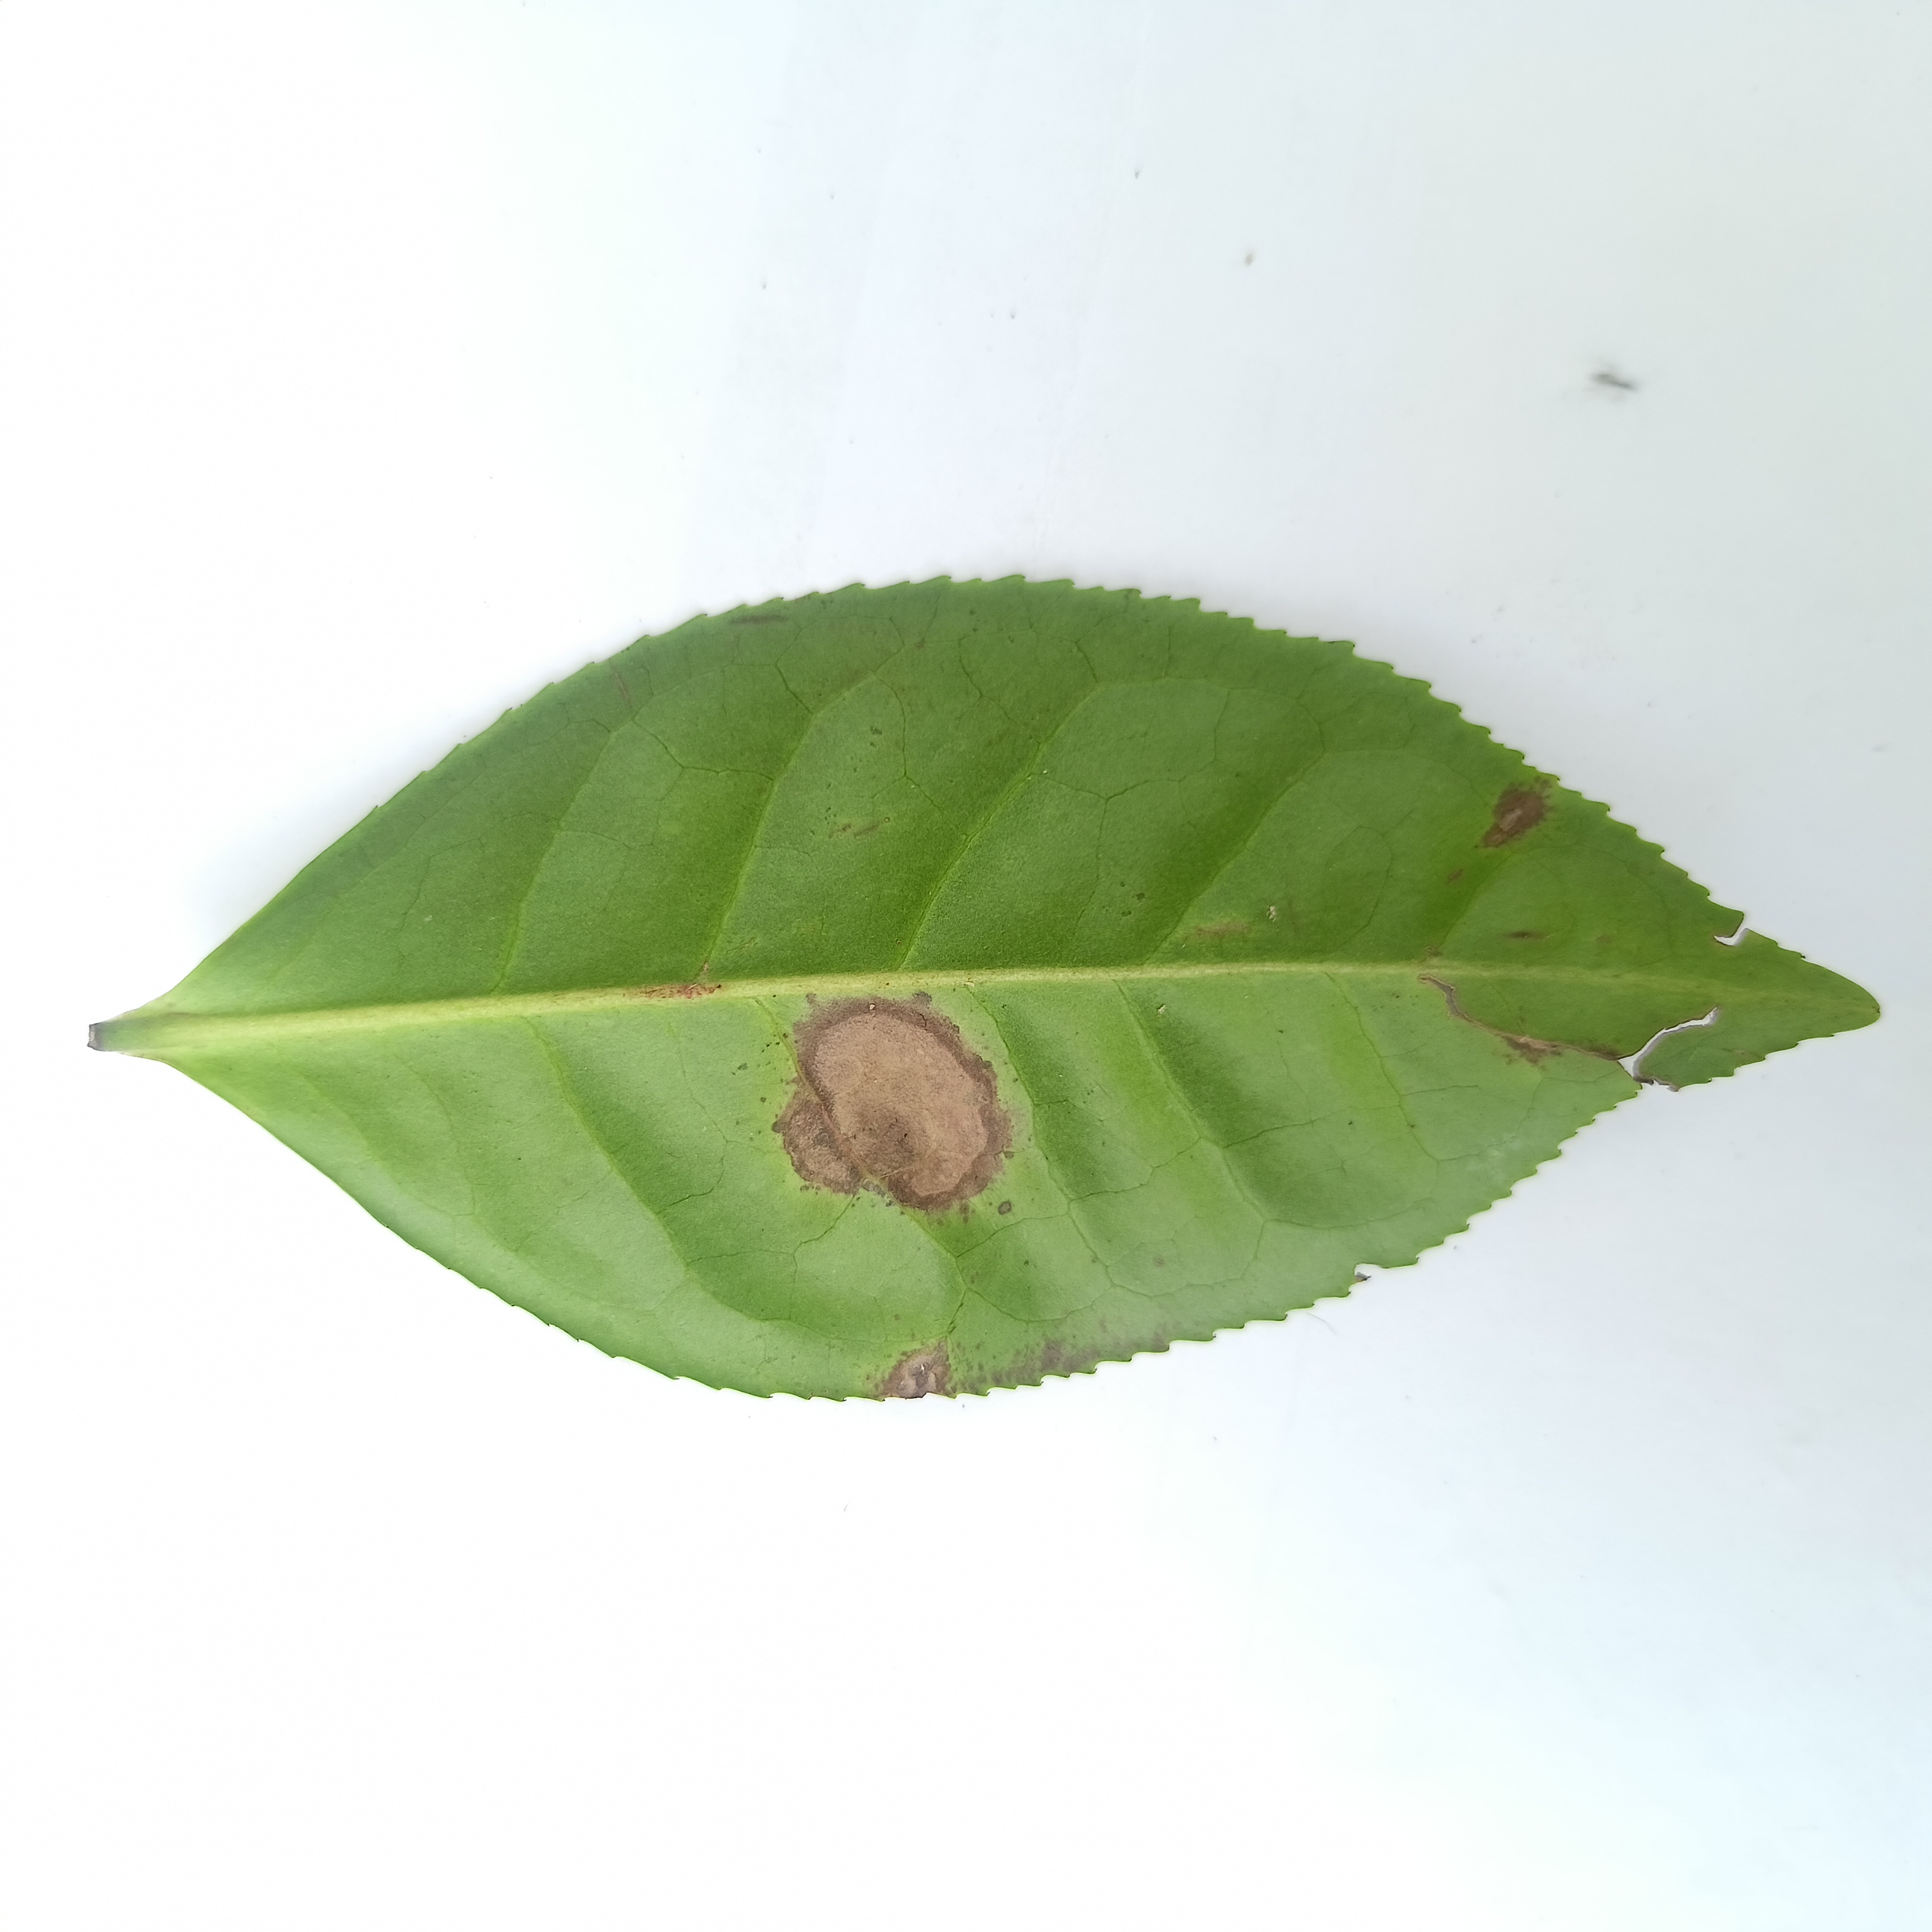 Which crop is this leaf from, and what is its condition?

tea, brown blight
